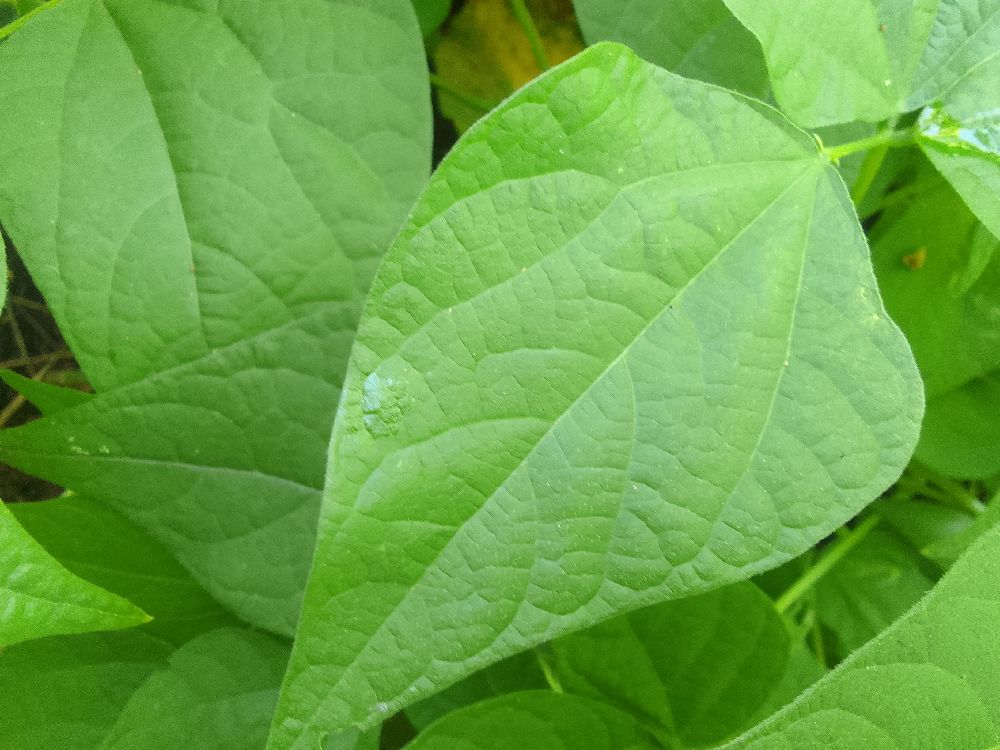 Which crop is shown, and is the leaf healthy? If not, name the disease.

common bean, healthy
